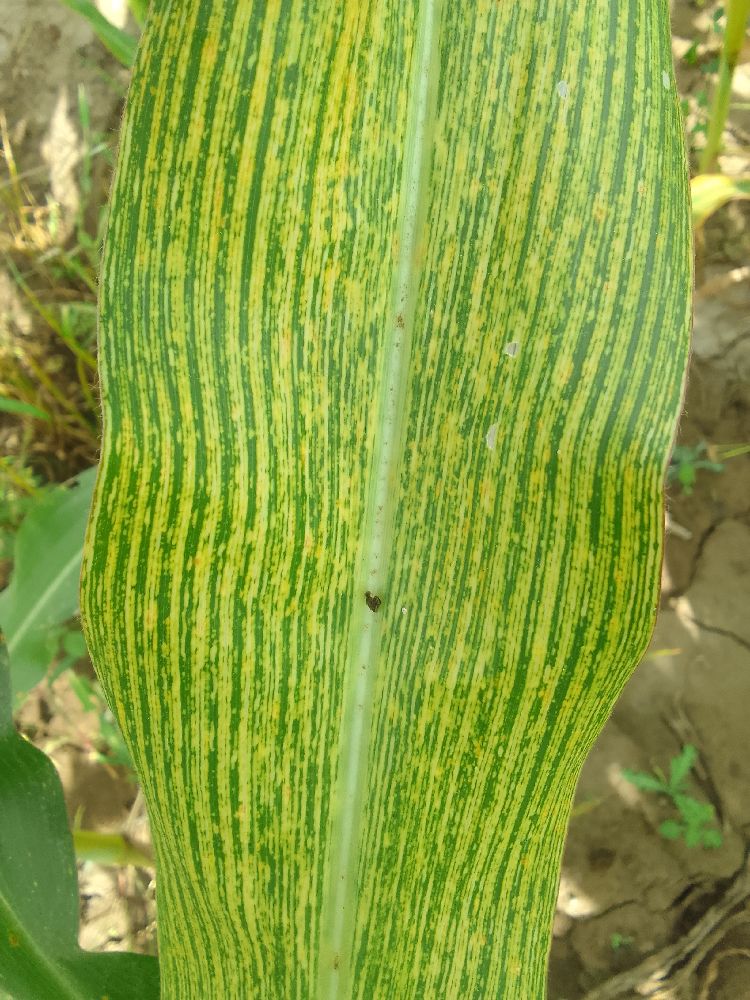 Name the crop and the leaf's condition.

maize, maize streak virus
